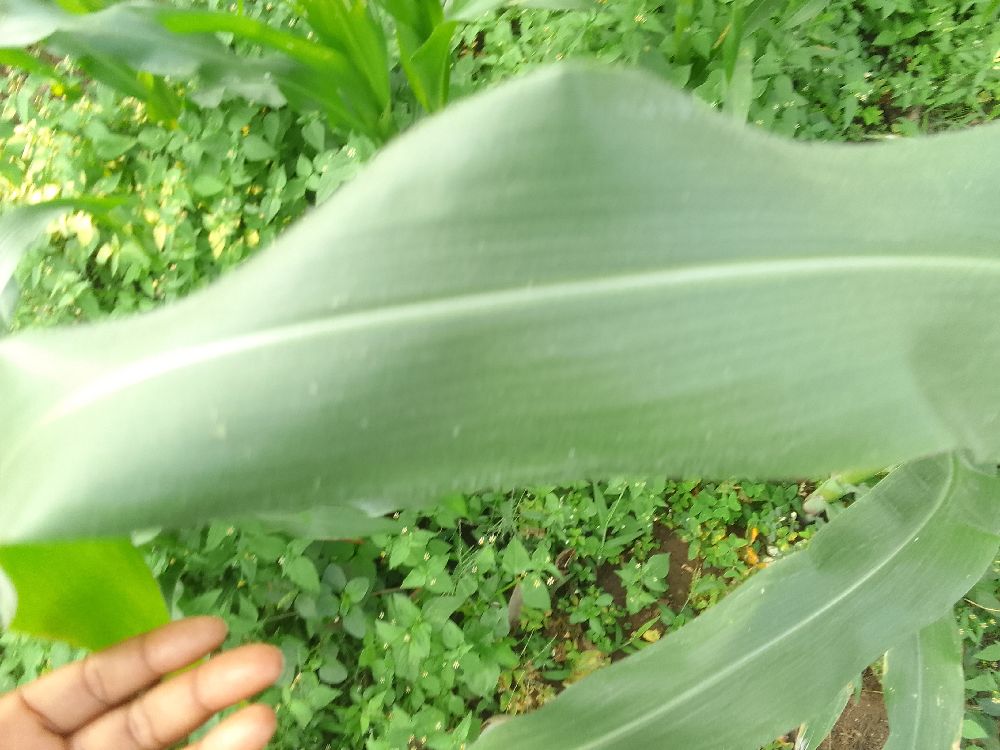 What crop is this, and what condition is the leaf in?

maize, healthy
